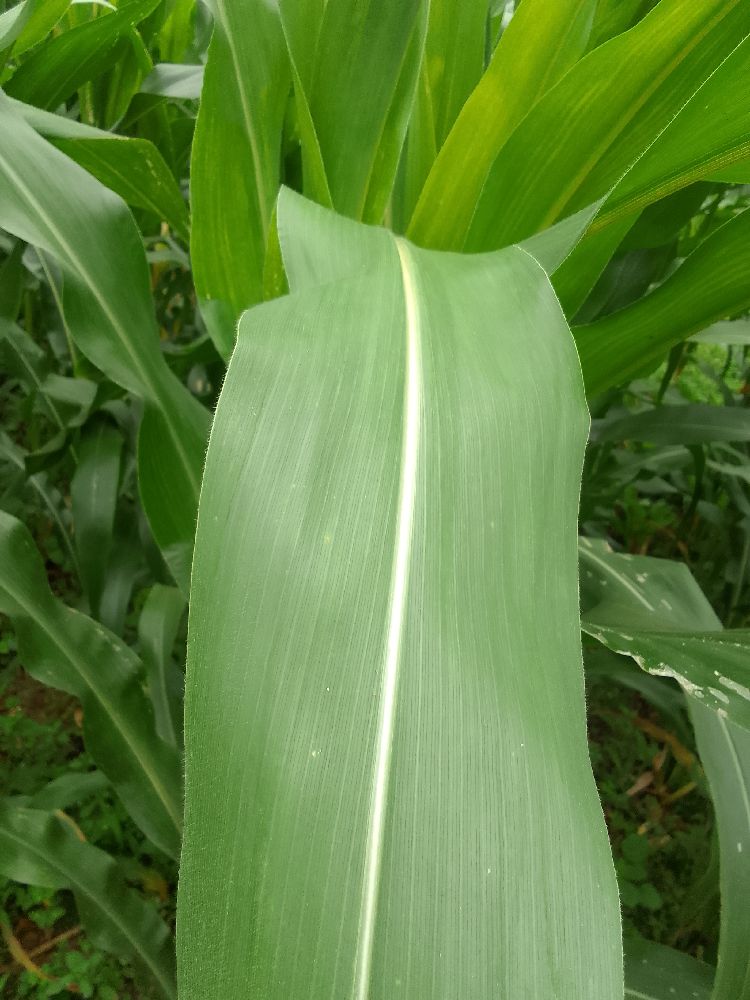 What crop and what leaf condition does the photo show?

maize, healthy
